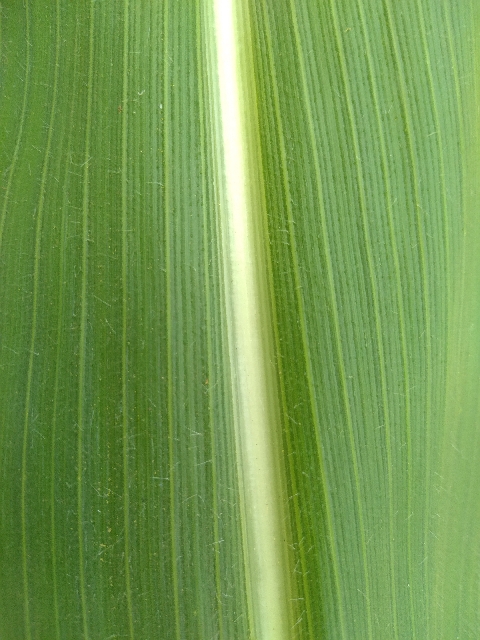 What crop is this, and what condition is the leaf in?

maize, healthy
